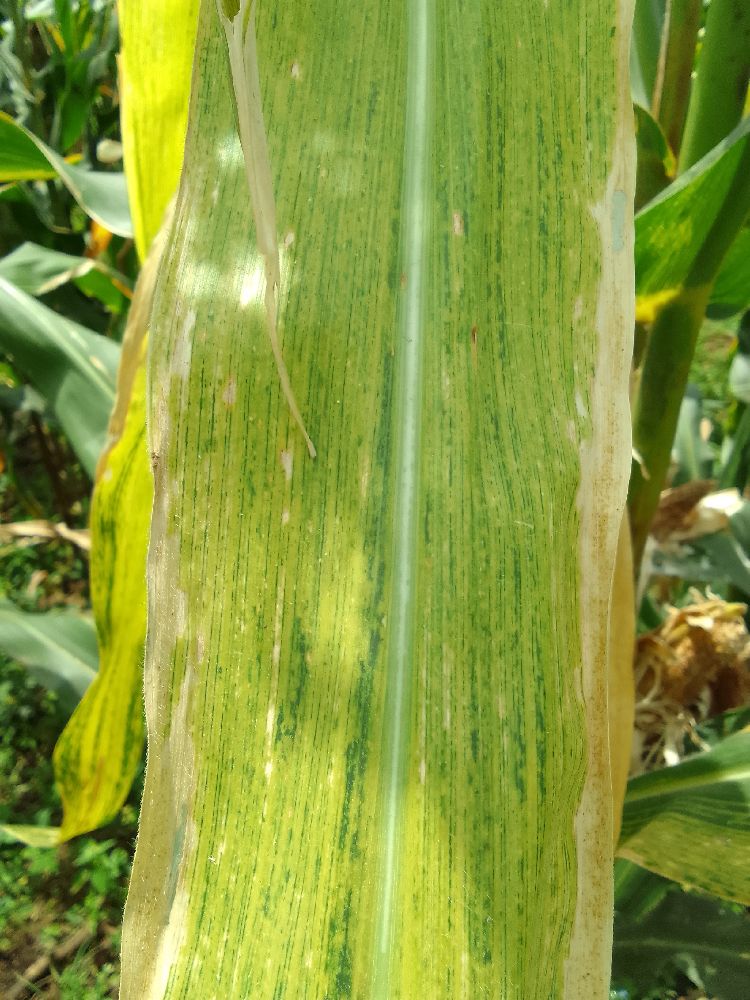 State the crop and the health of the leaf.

maize, maize lethal necrosis
